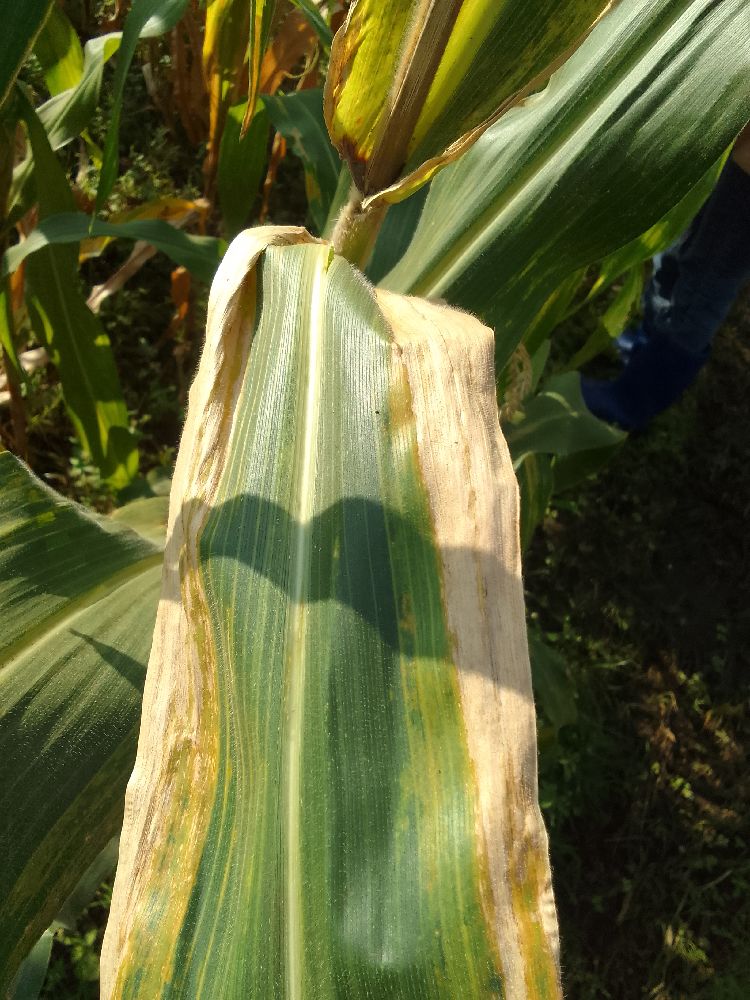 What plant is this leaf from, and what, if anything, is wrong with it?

maize, maize lethal necrosis
